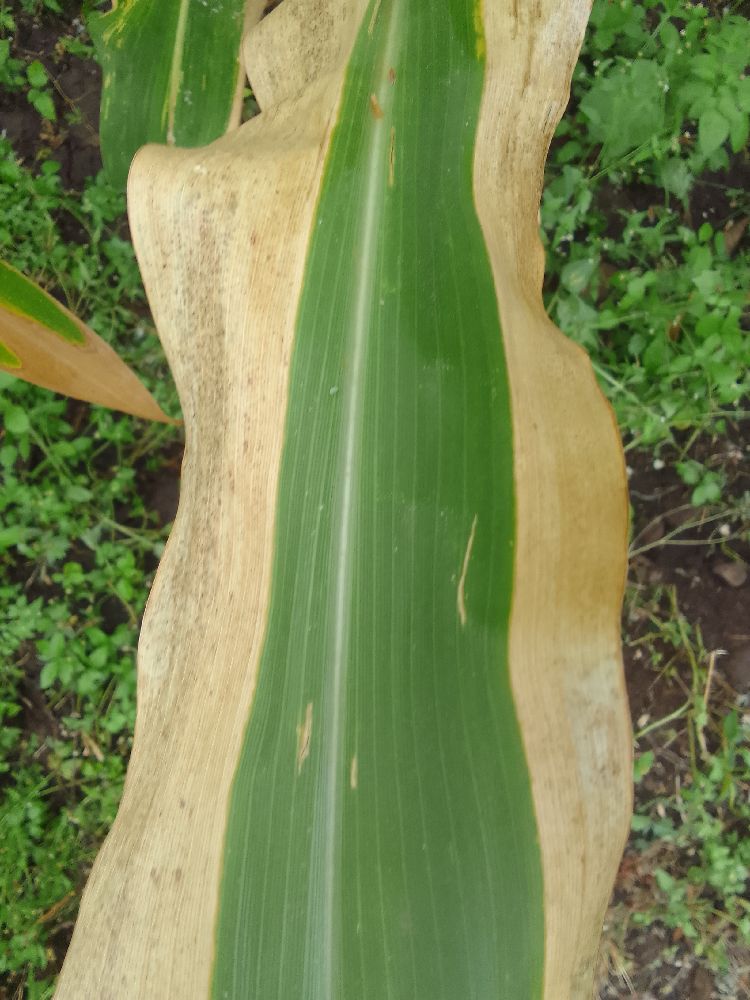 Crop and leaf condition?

maize, maize lethal necrosis
